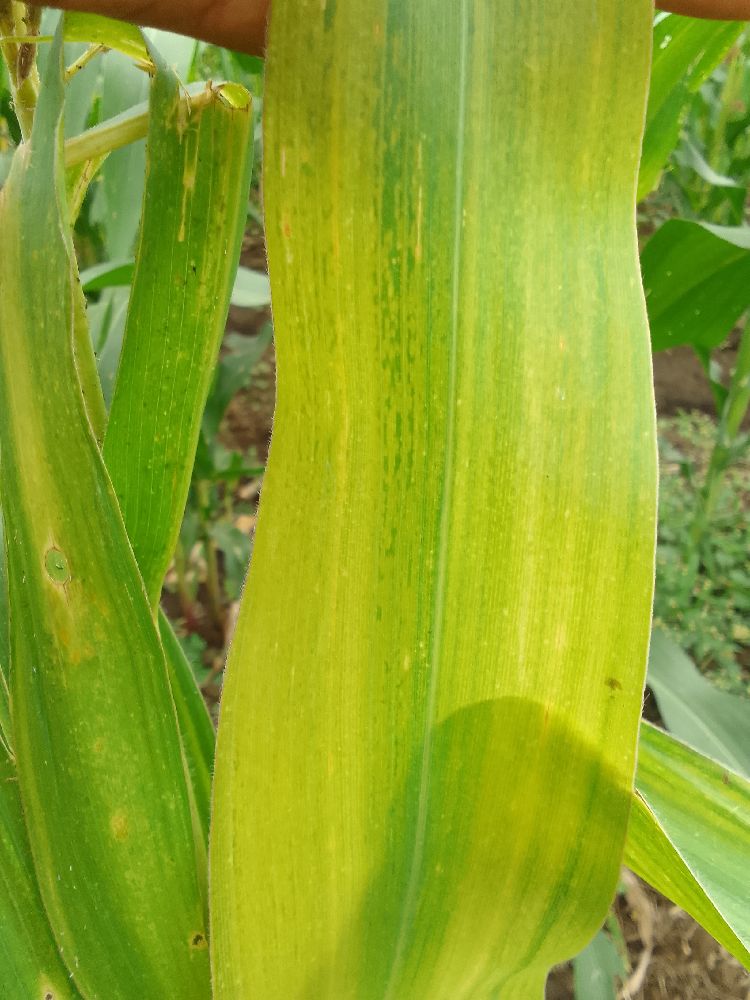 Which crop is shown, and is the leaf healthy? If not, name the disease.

maize, maize lethal necrosis
